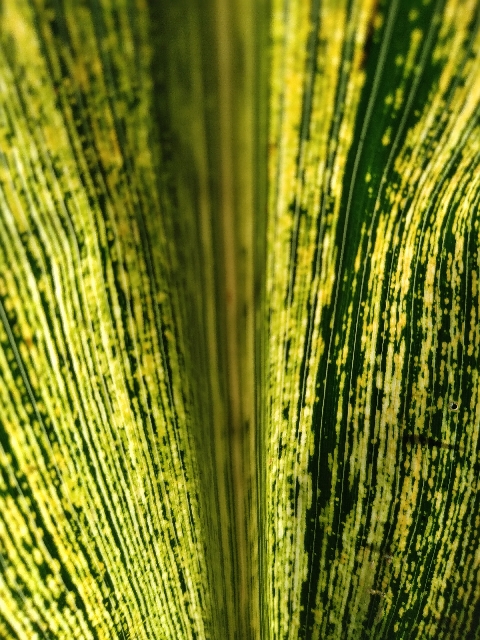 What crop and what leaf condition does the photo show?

maize, maize streak virus
